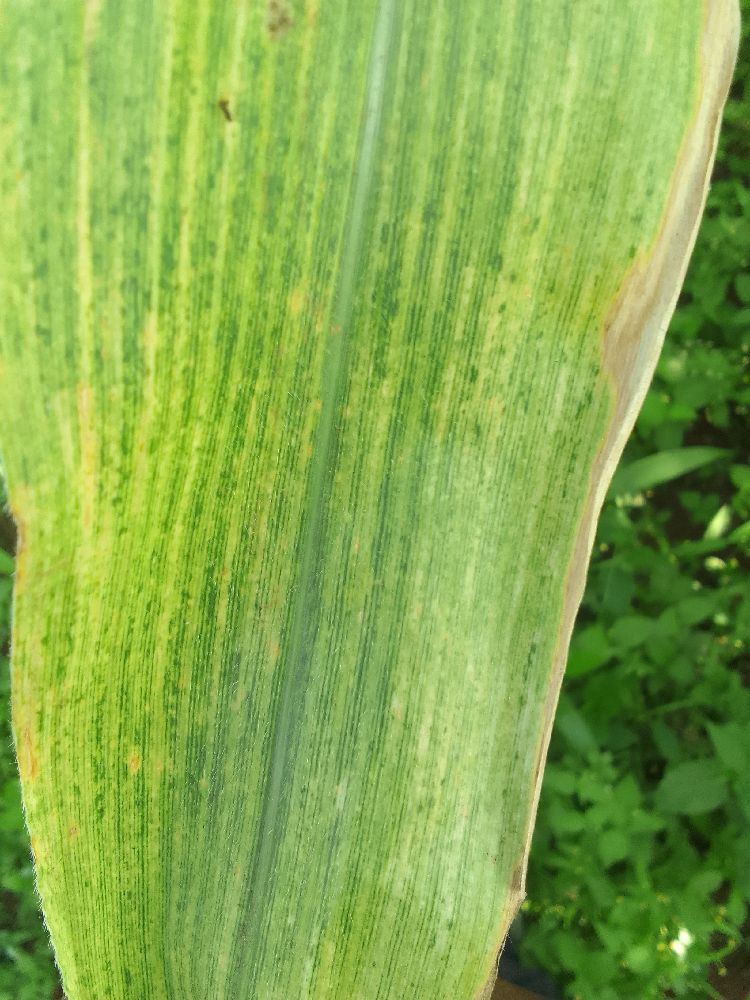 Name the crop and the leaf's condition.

maize, maize lethal necrosis
